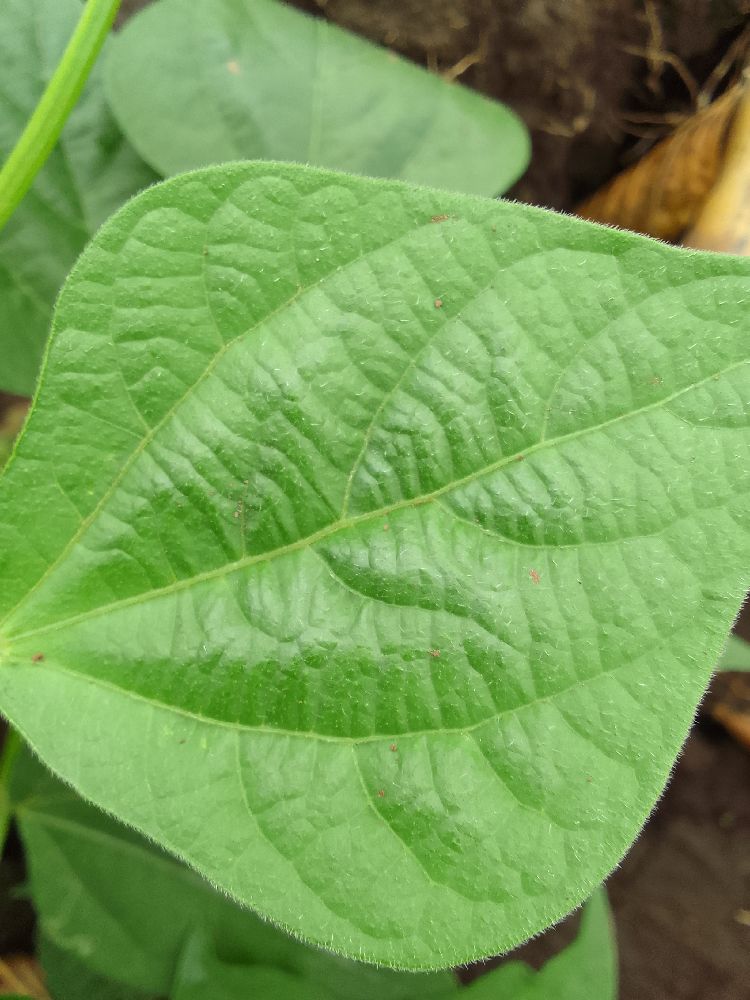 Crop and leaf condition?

common bean, healthy
